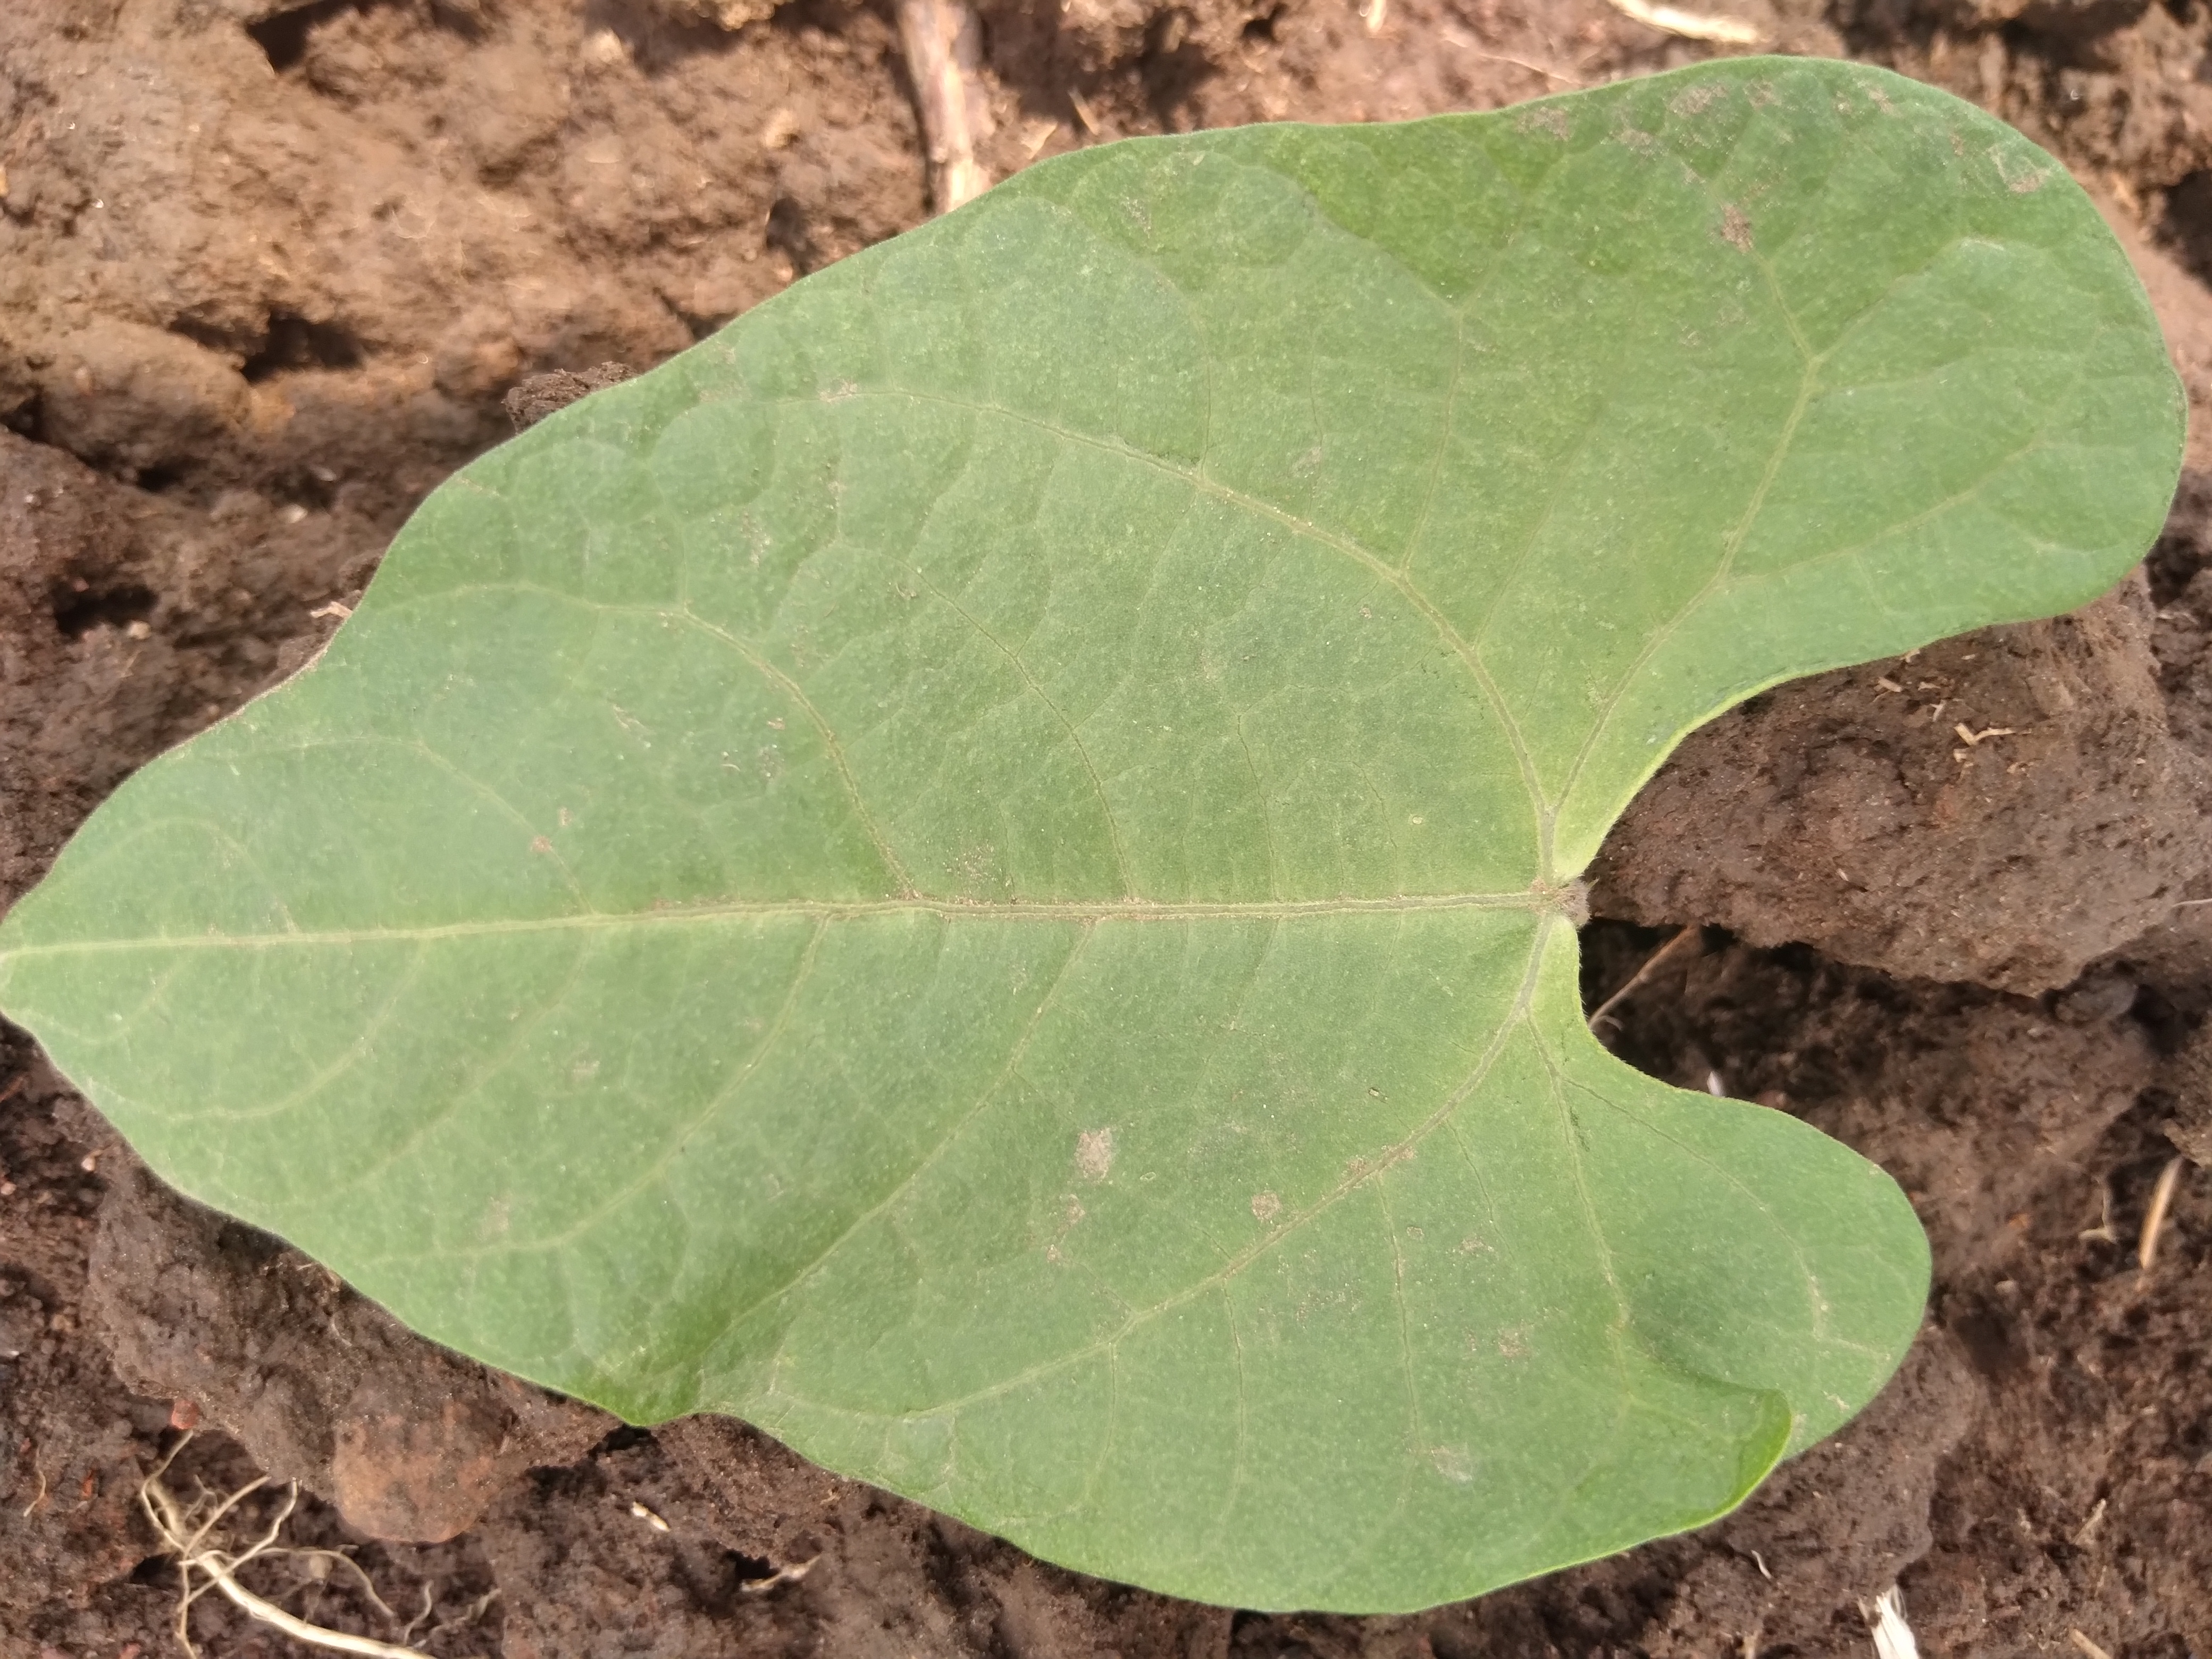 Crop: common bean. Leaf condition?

healthy
